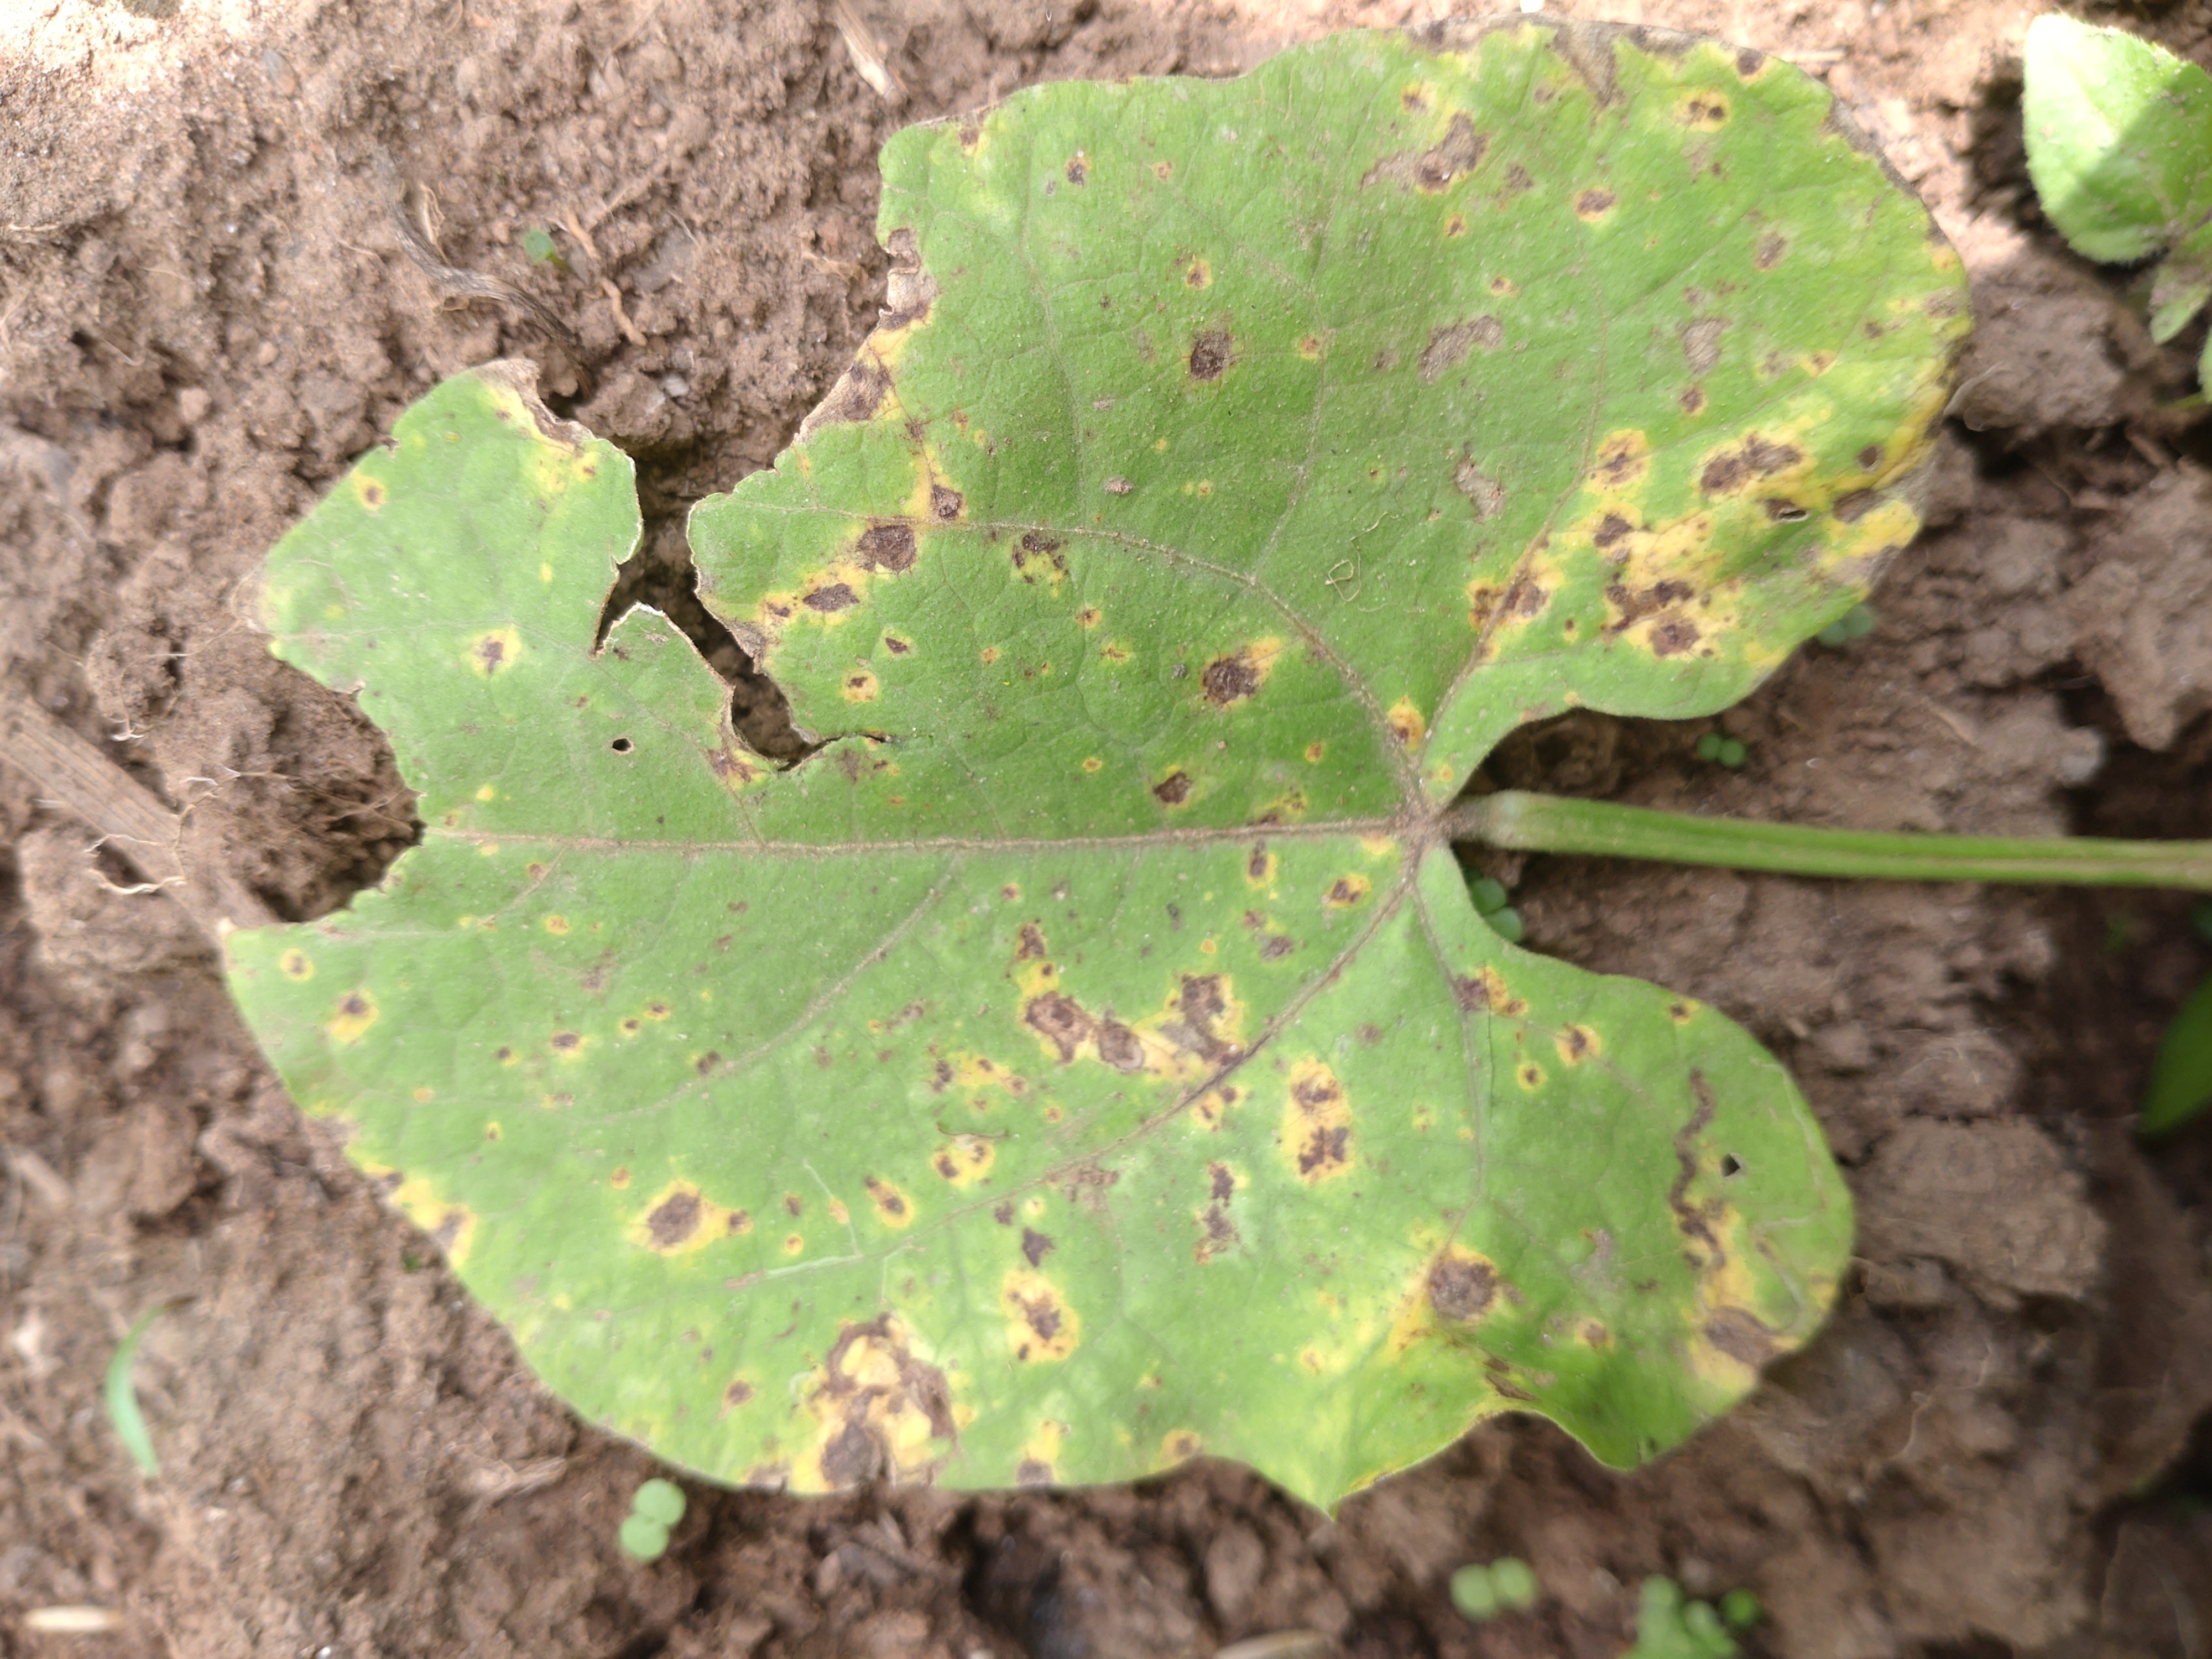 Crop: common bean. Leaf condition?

rust
